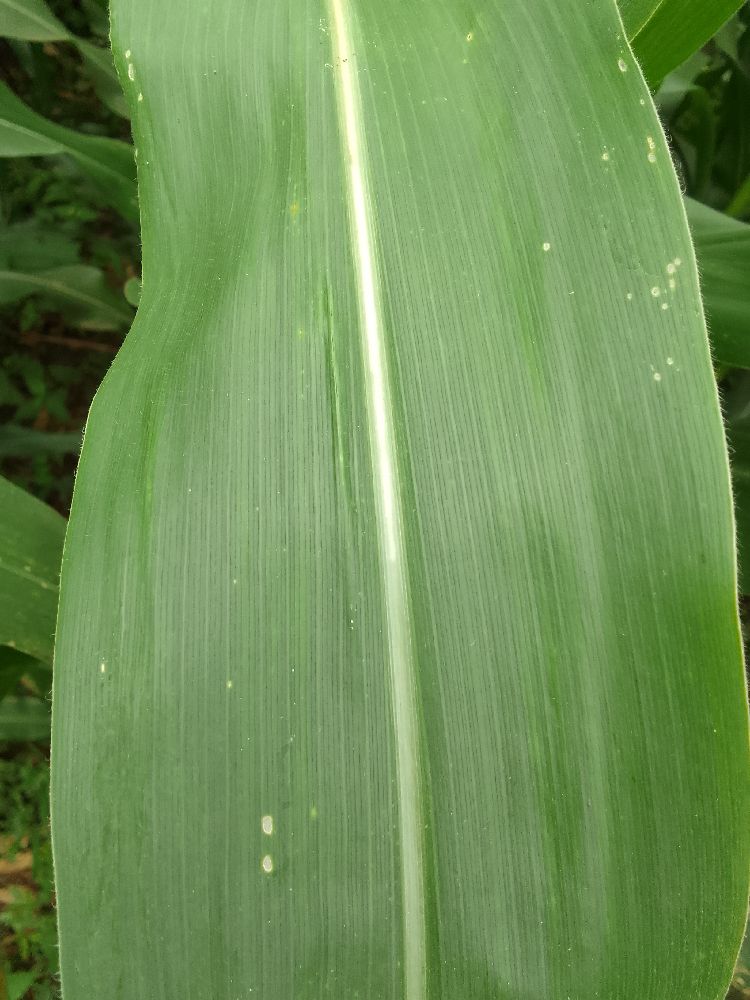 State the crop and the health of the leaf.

maize, healthy
